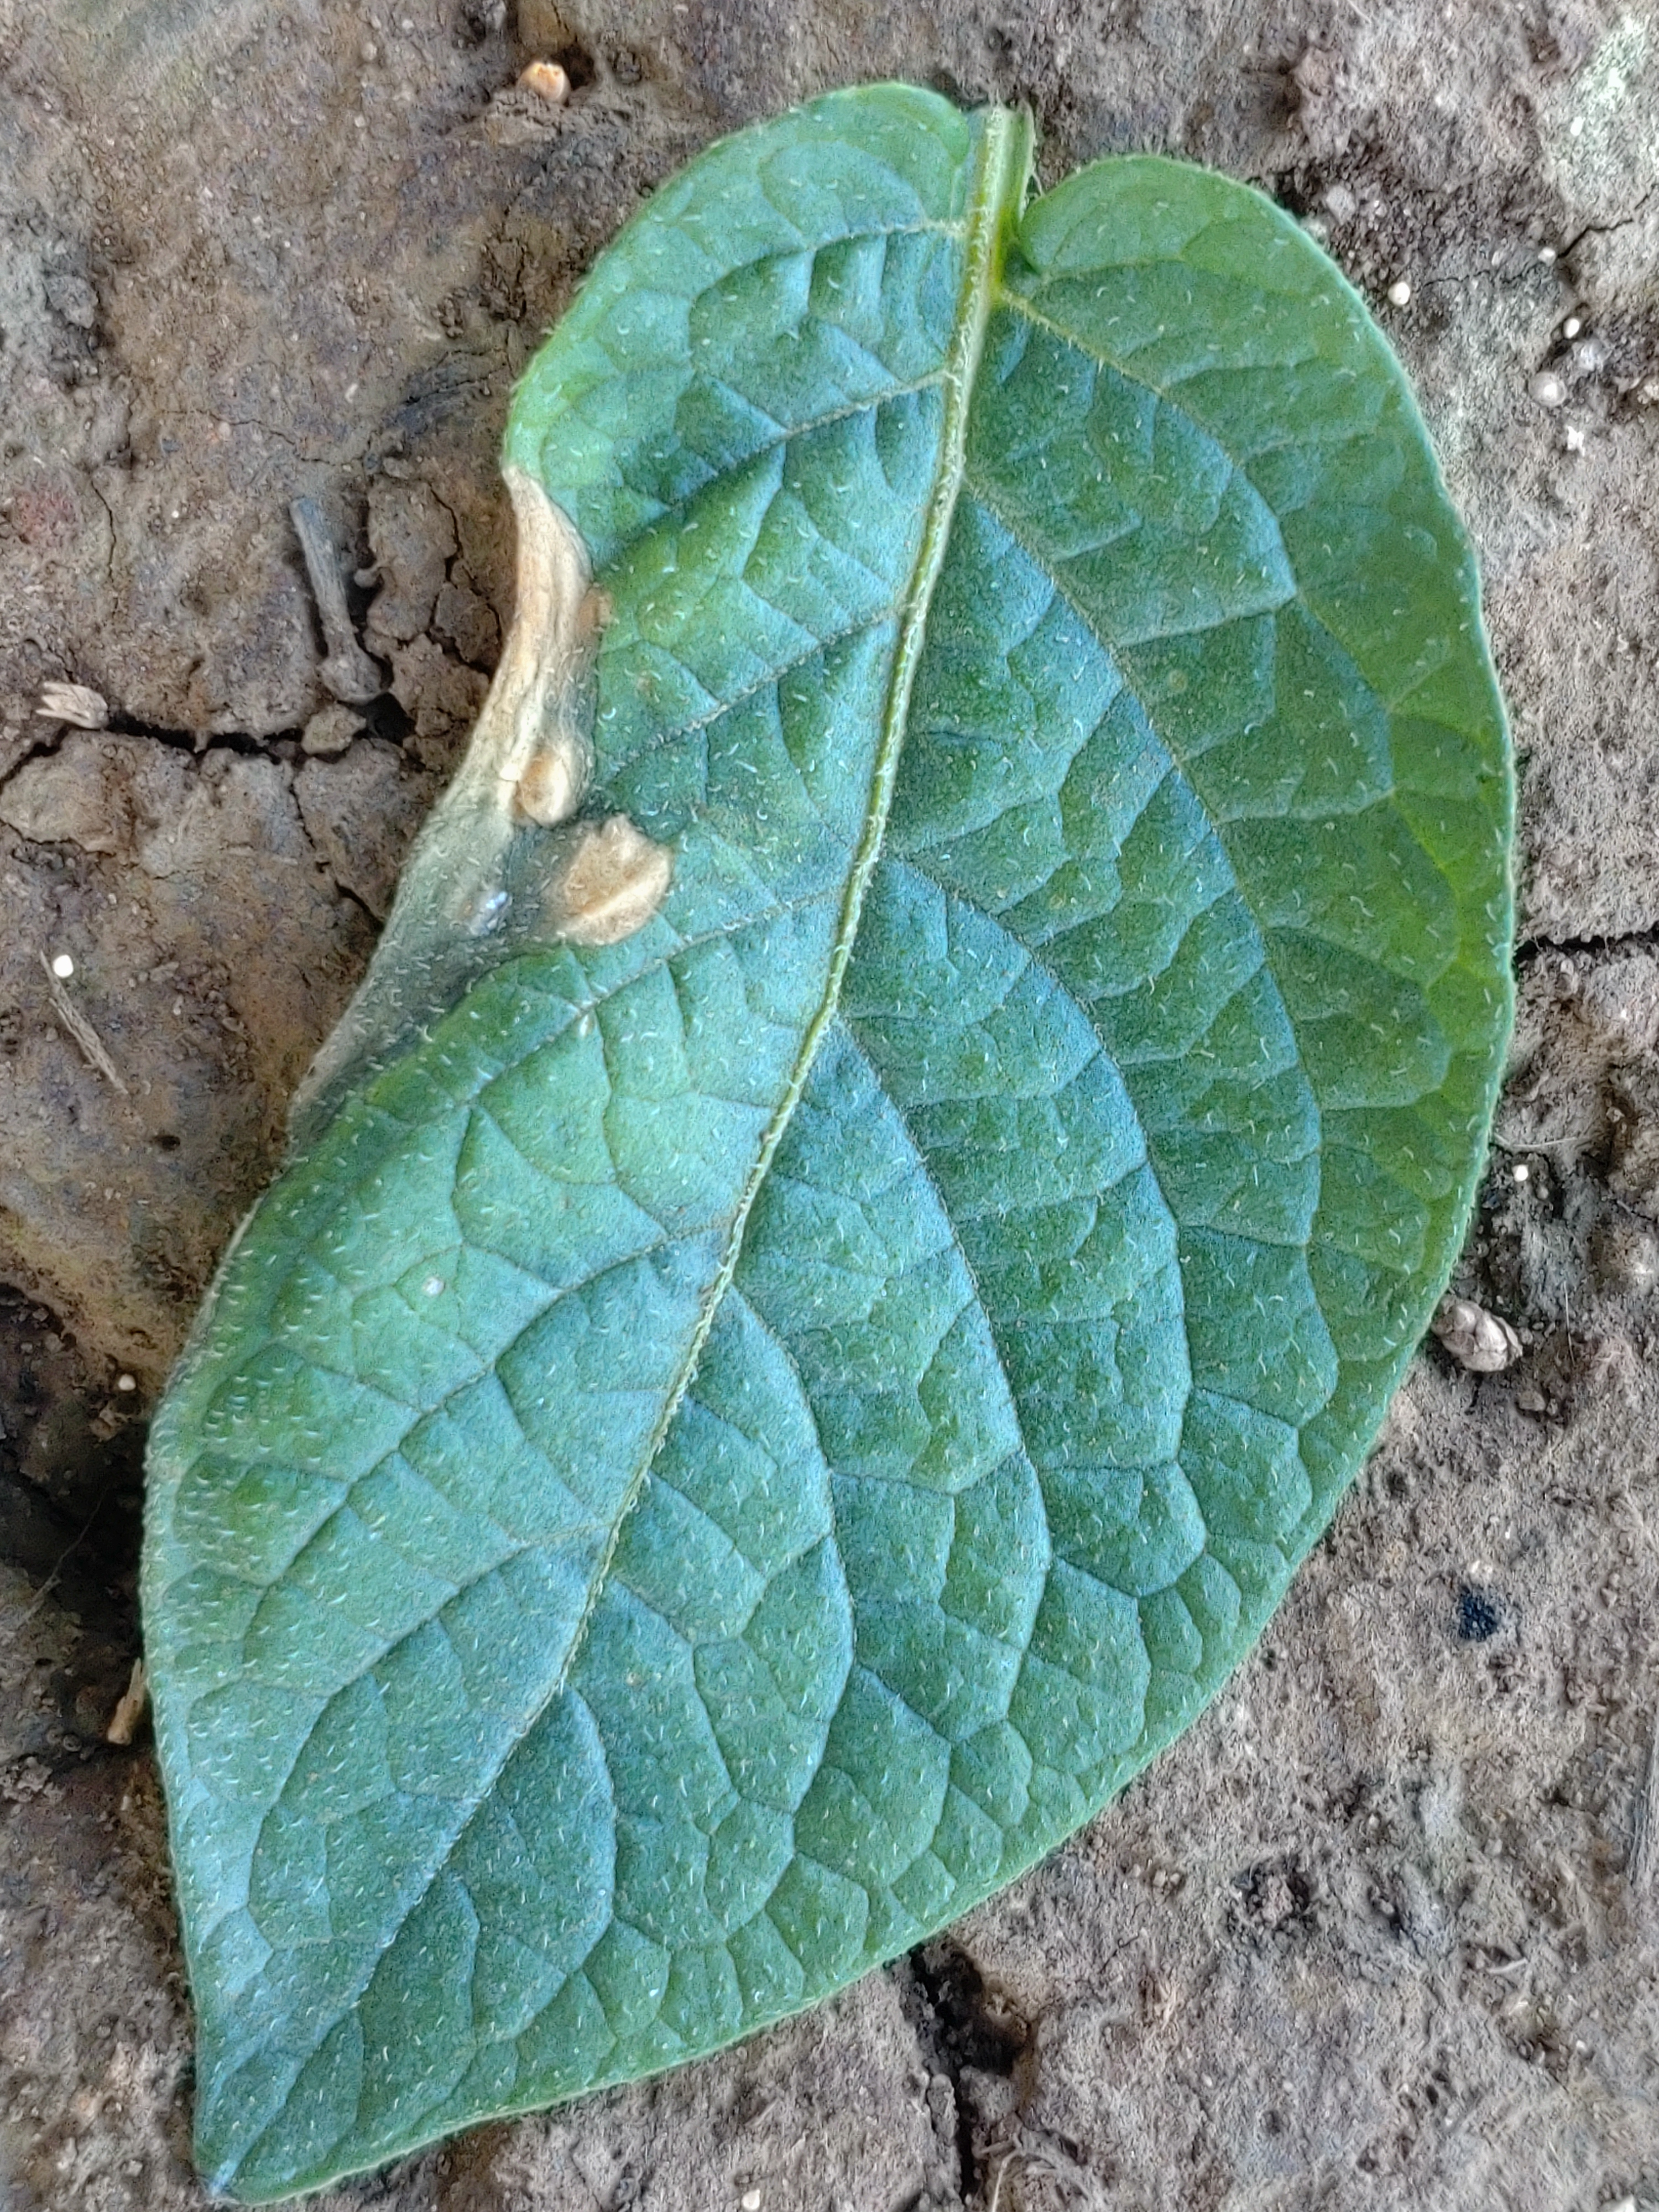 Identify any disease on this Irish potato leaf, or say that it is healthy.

early blight
